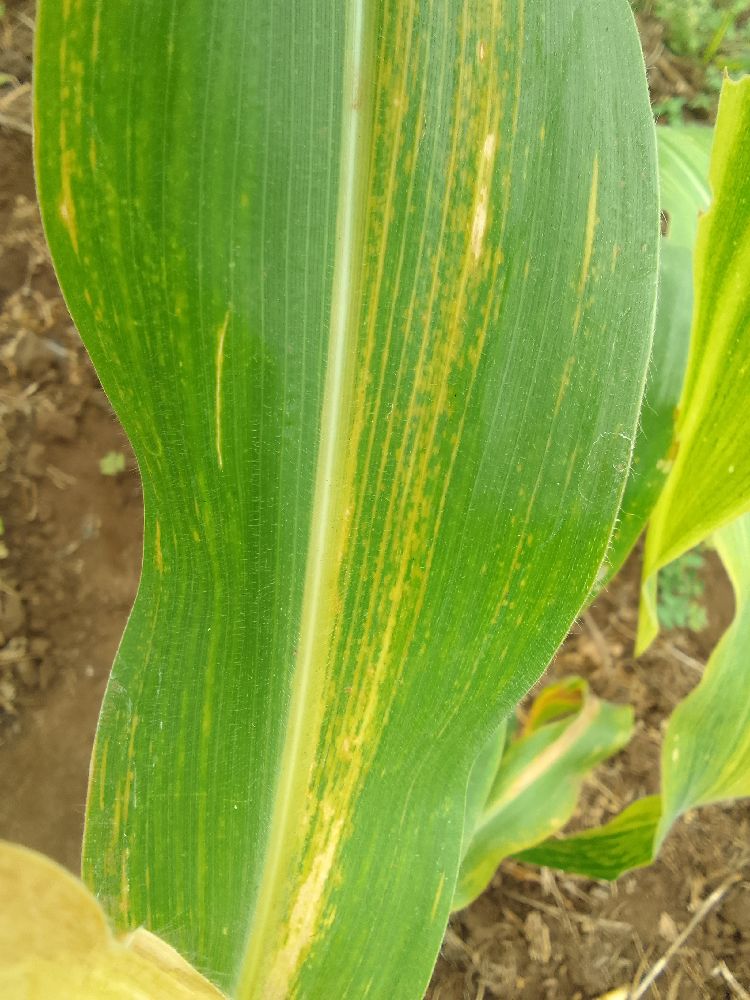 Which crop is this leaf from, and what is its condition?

maize, maize lethal necrosis
